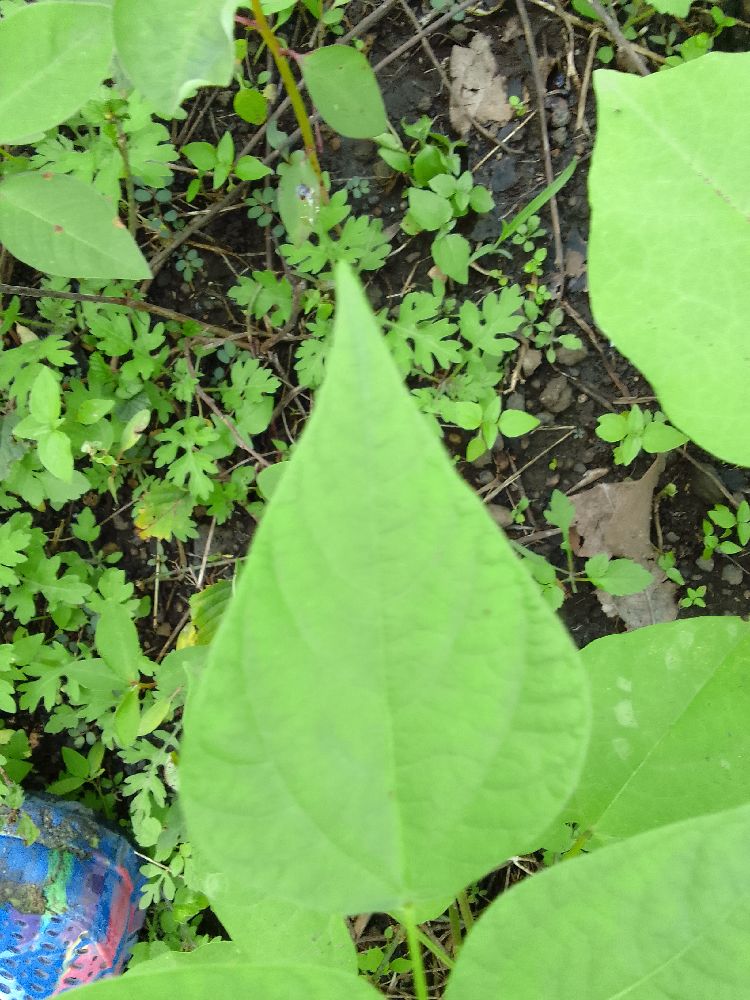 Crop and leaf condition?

common bean, healthy
